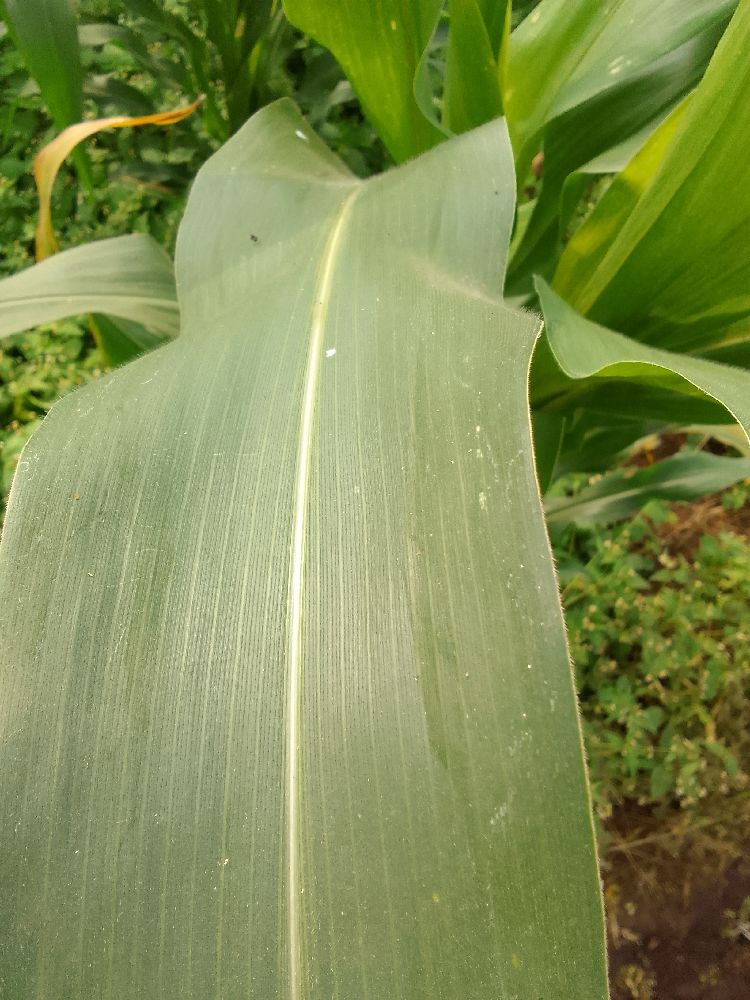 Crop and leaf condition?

maize, healthy
